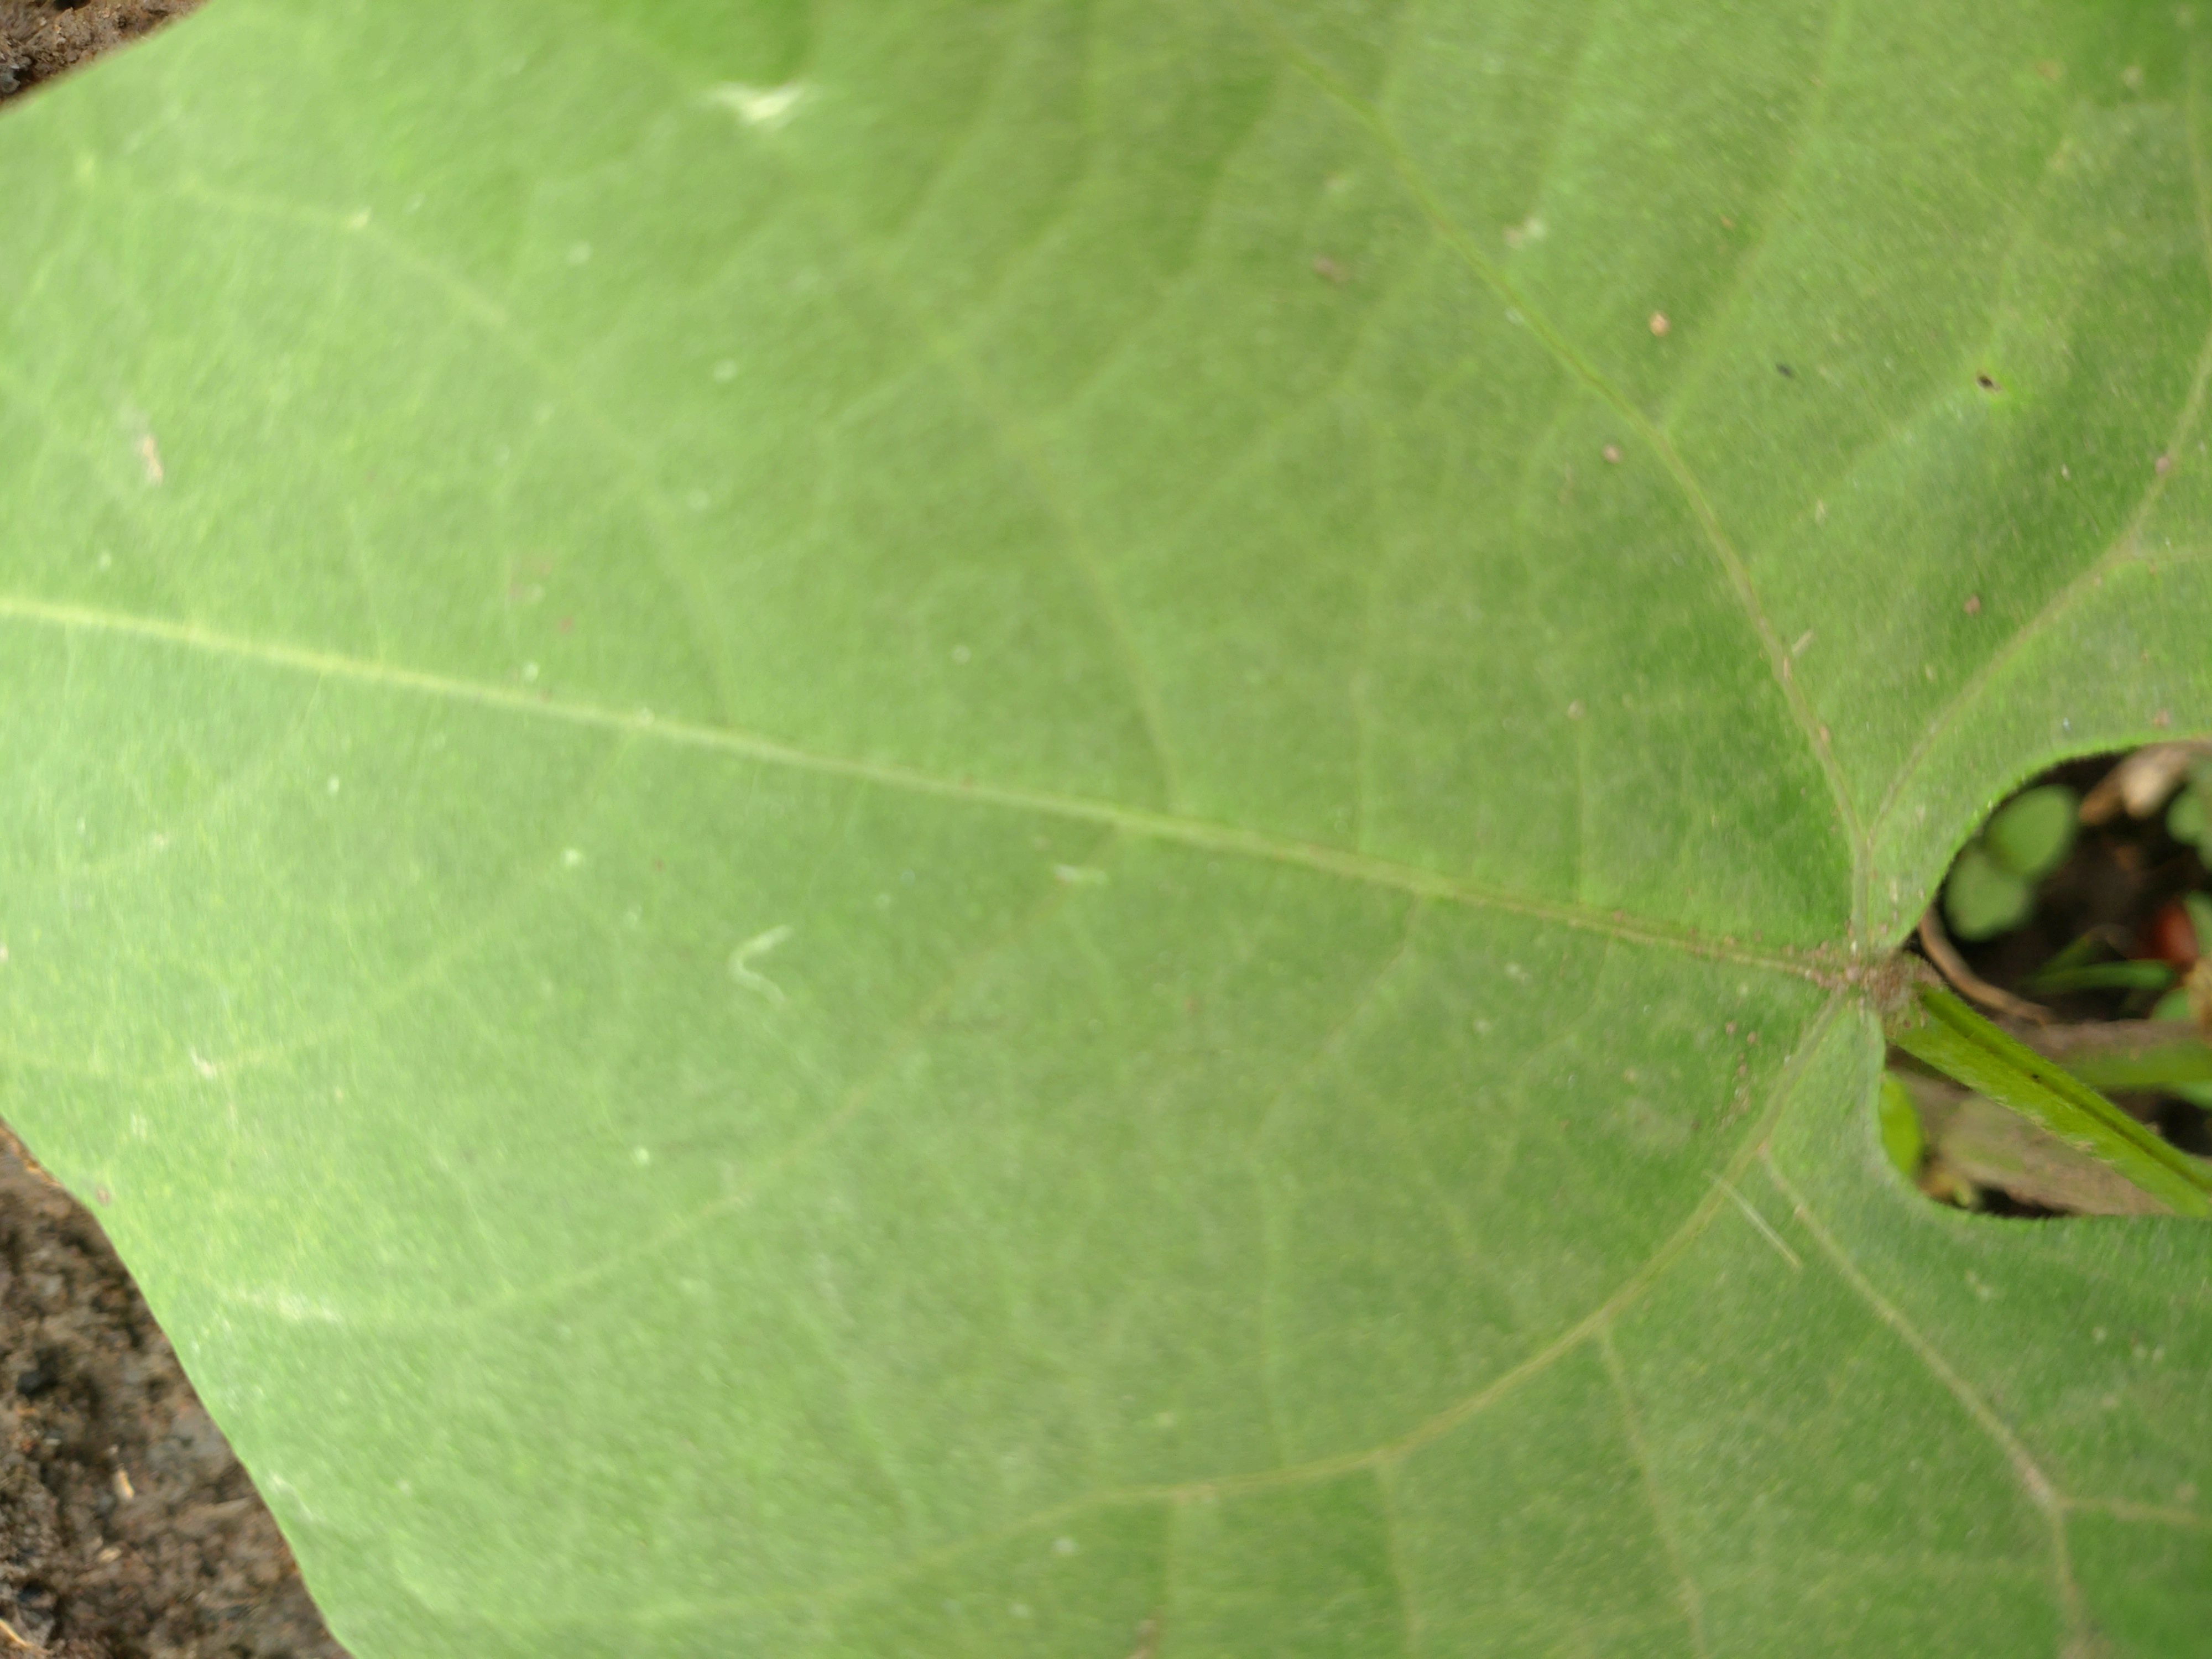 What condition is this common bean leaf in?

healthy
